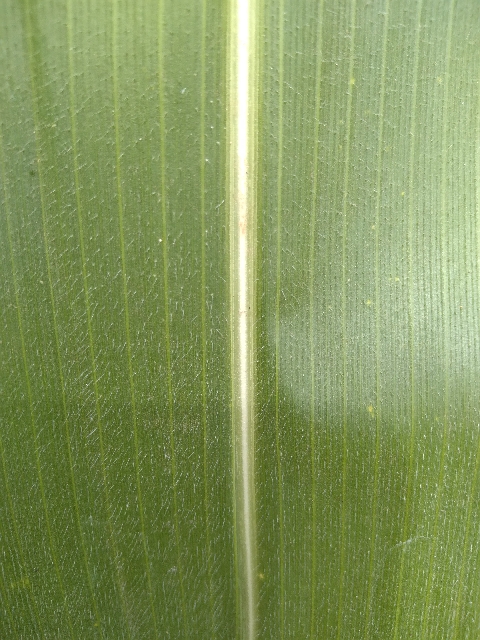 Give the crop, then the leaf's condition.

maize, healthy
